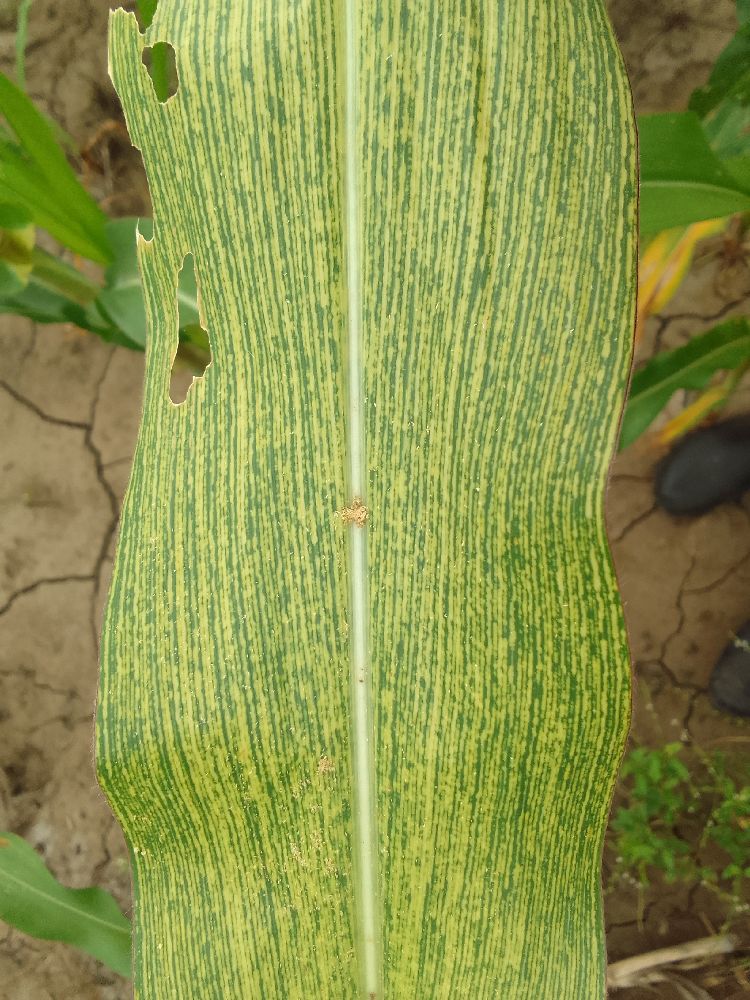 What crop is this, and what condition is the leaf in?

maize, maize streak virus
